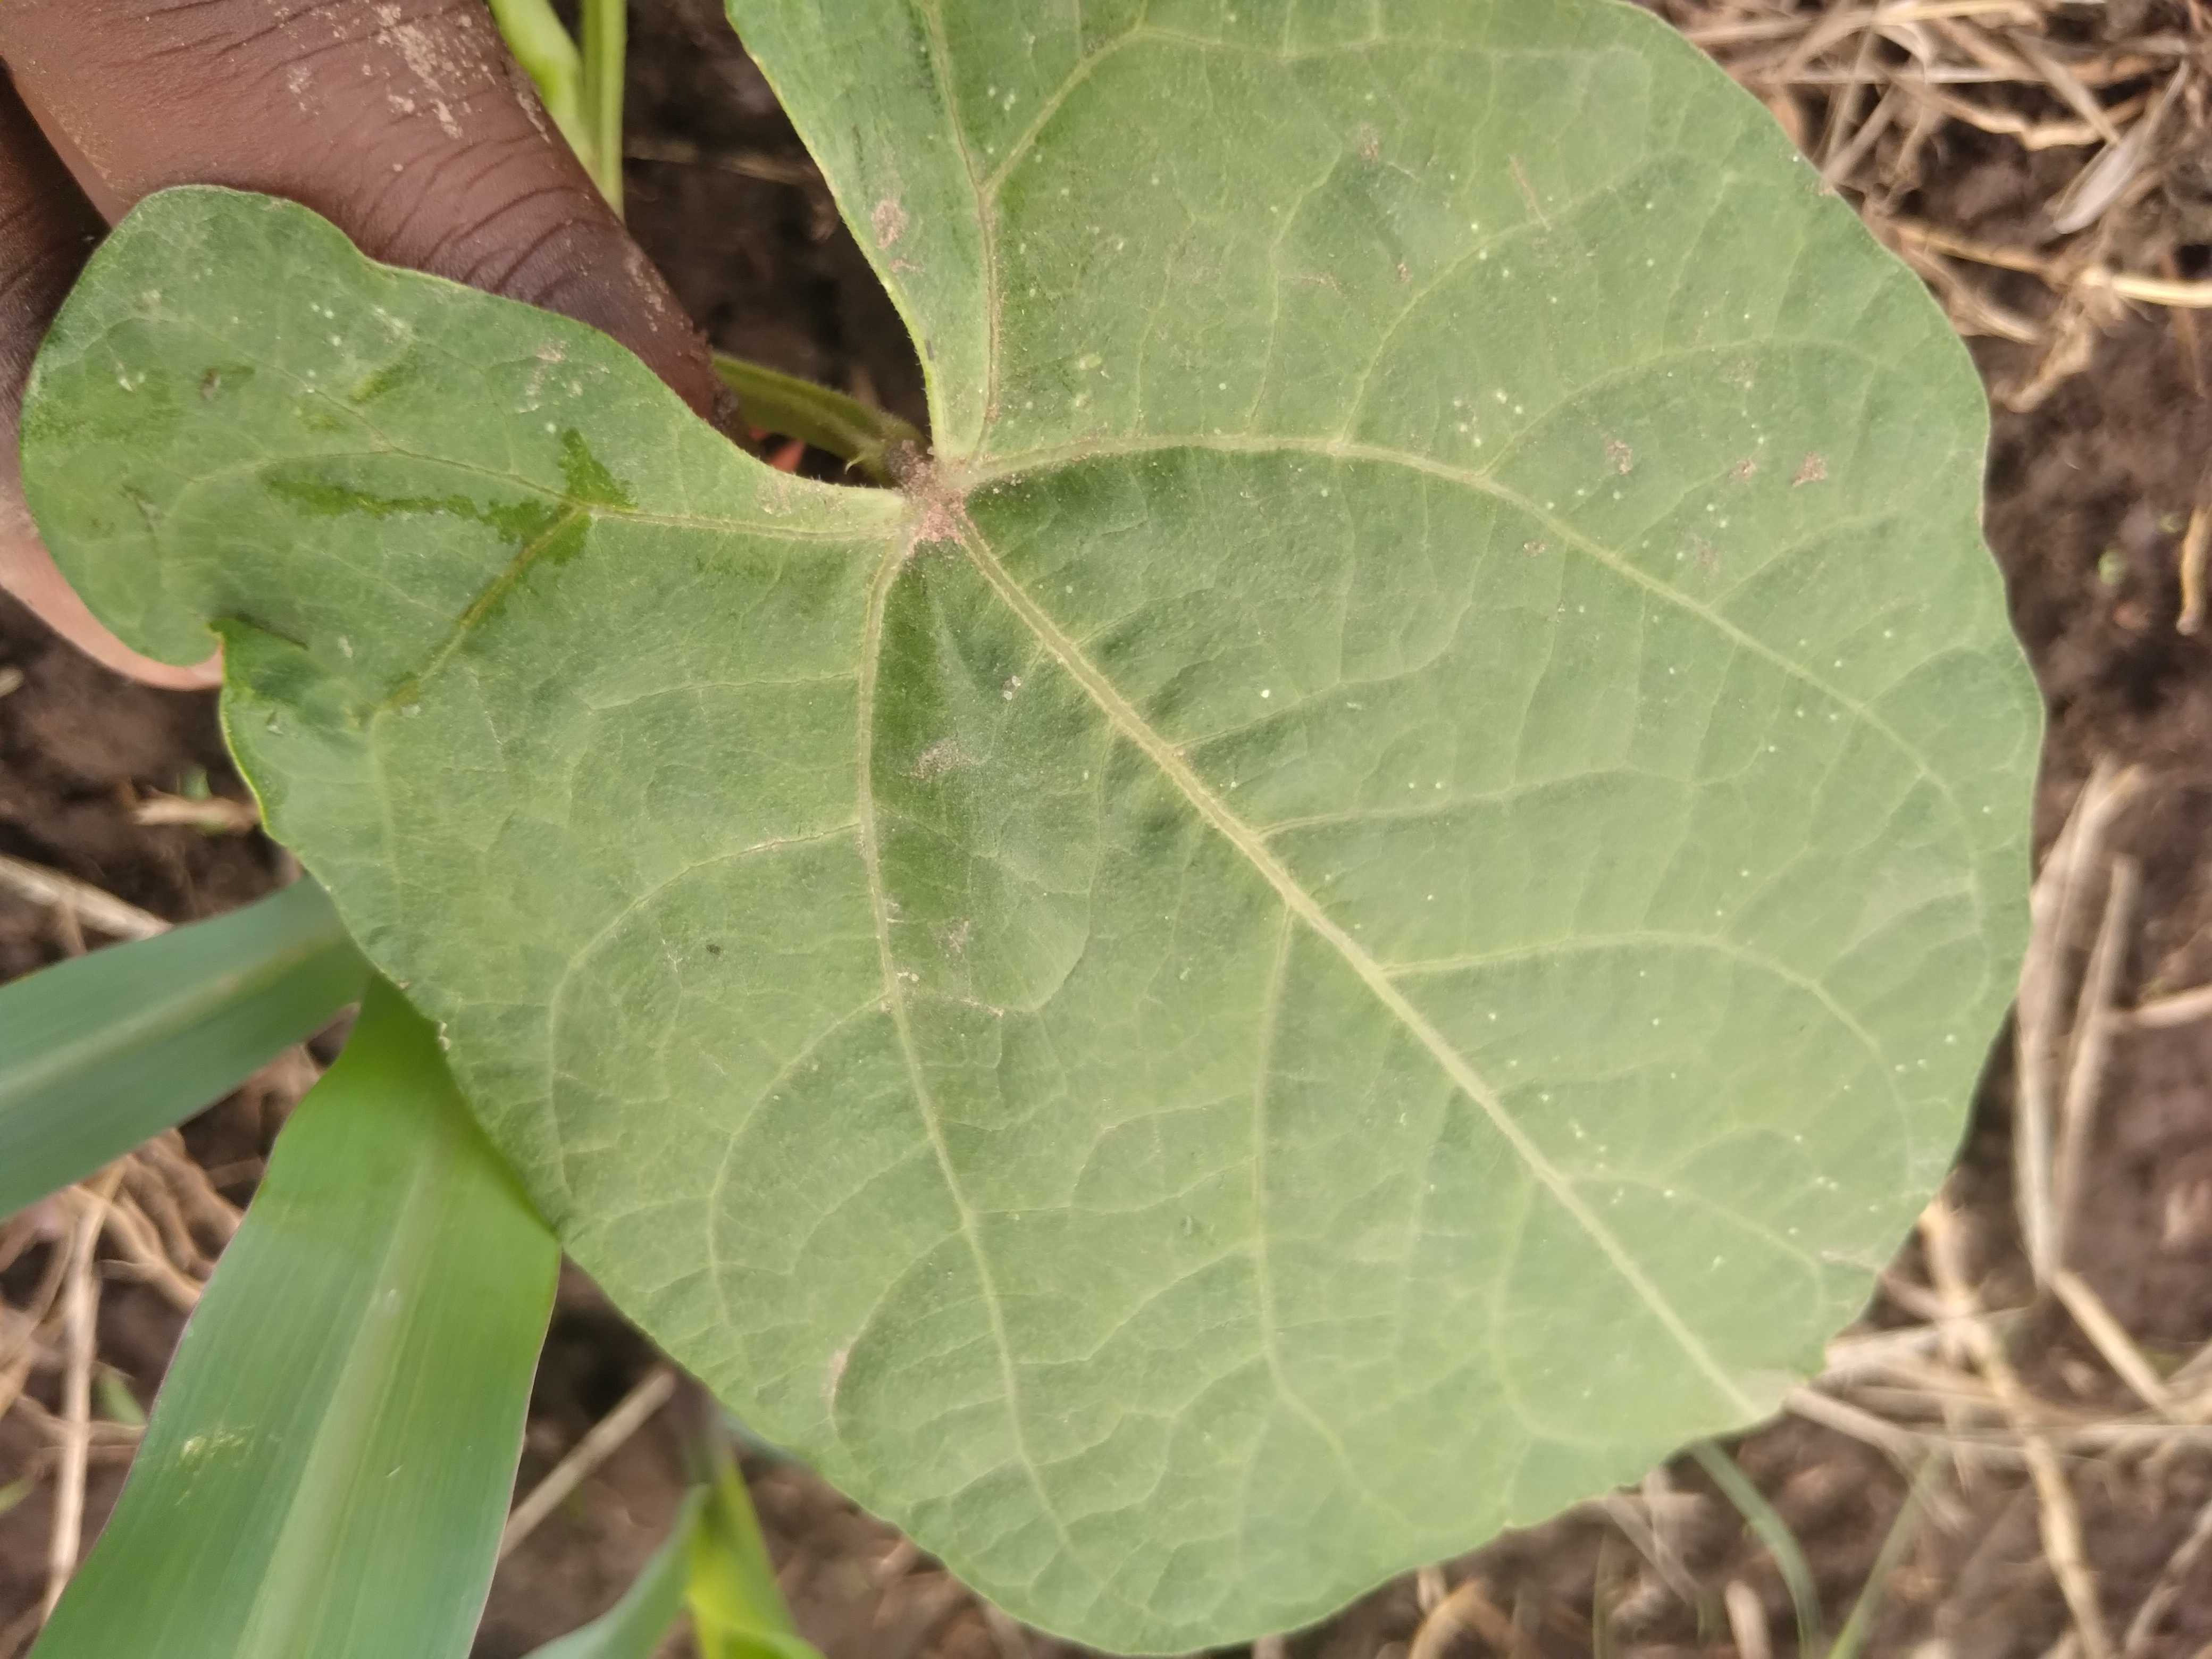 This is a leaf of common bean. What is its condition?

healthy
